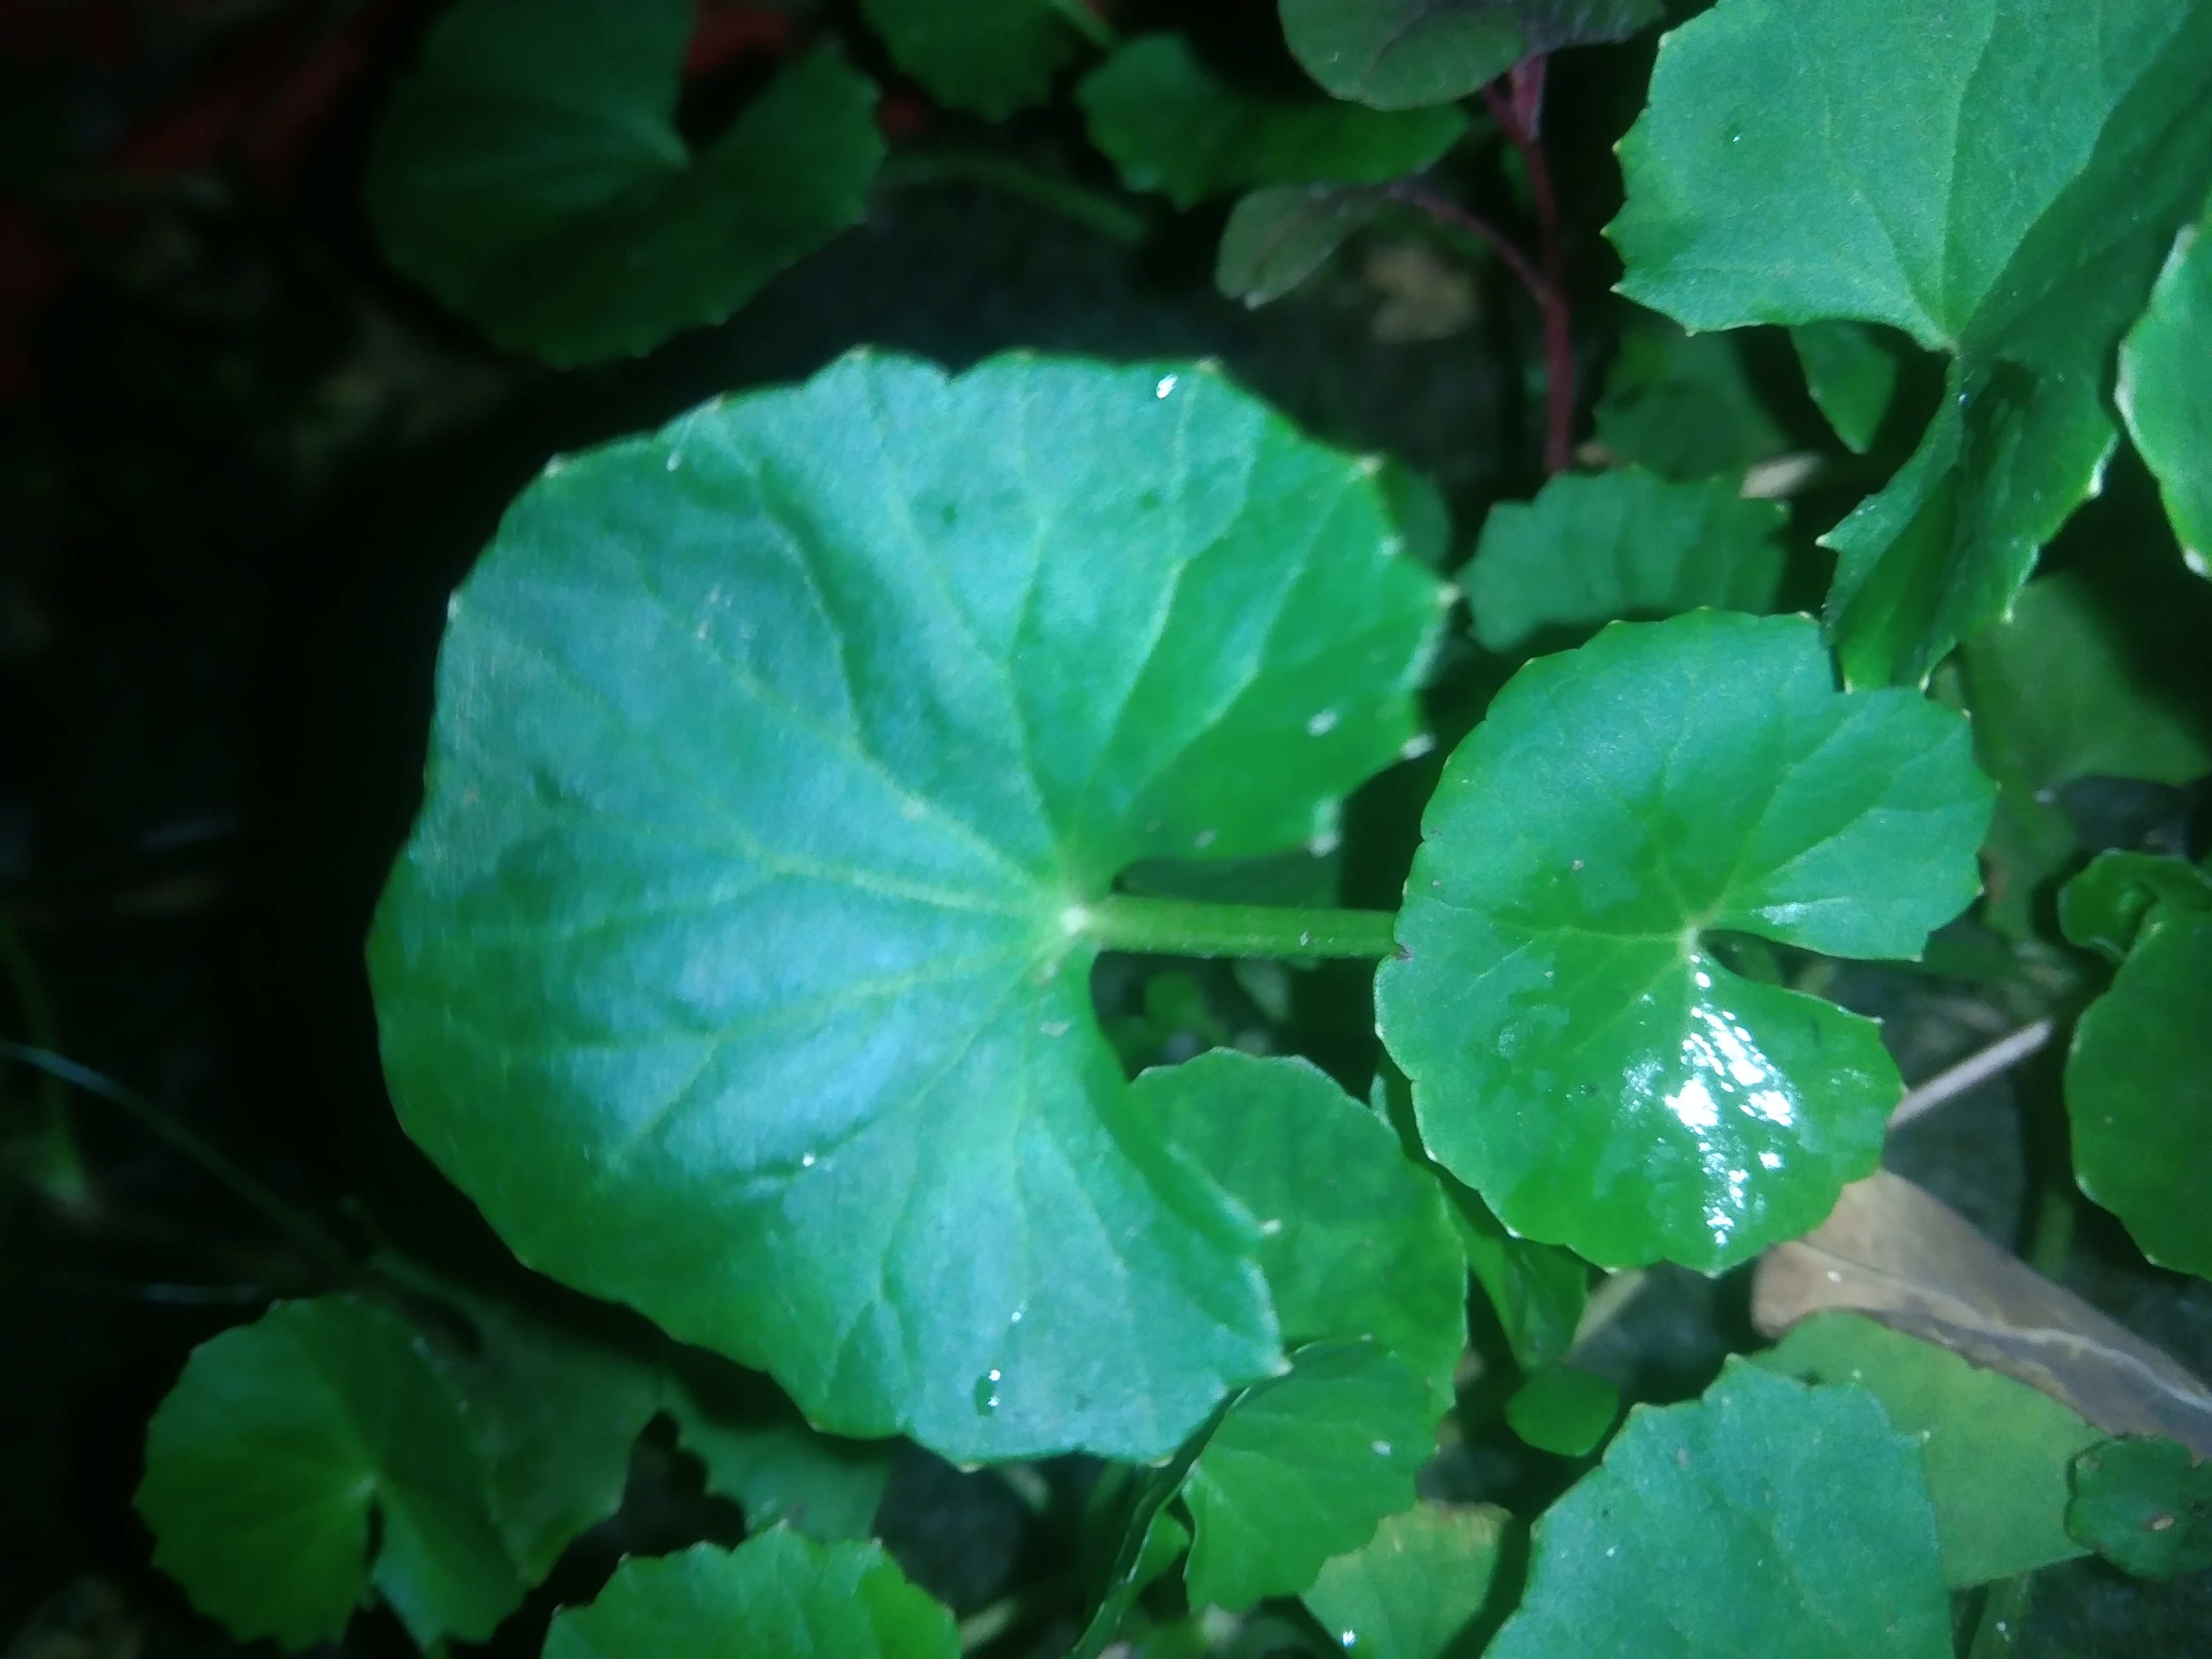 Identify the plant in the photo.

thankuni
